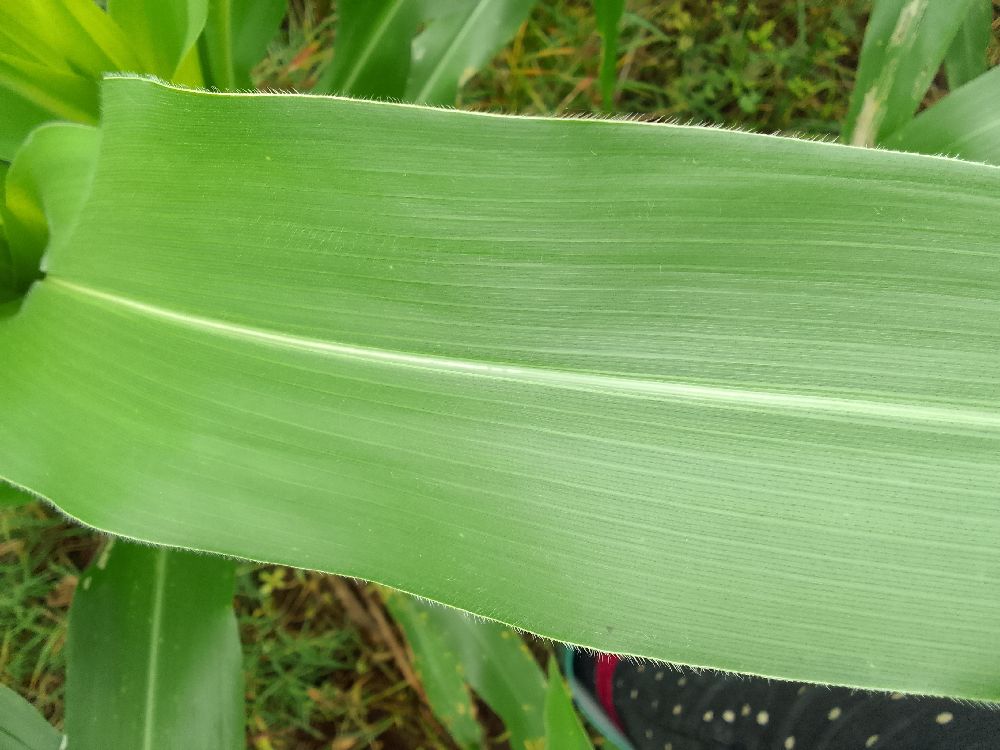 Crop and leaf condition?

maize, healthy
